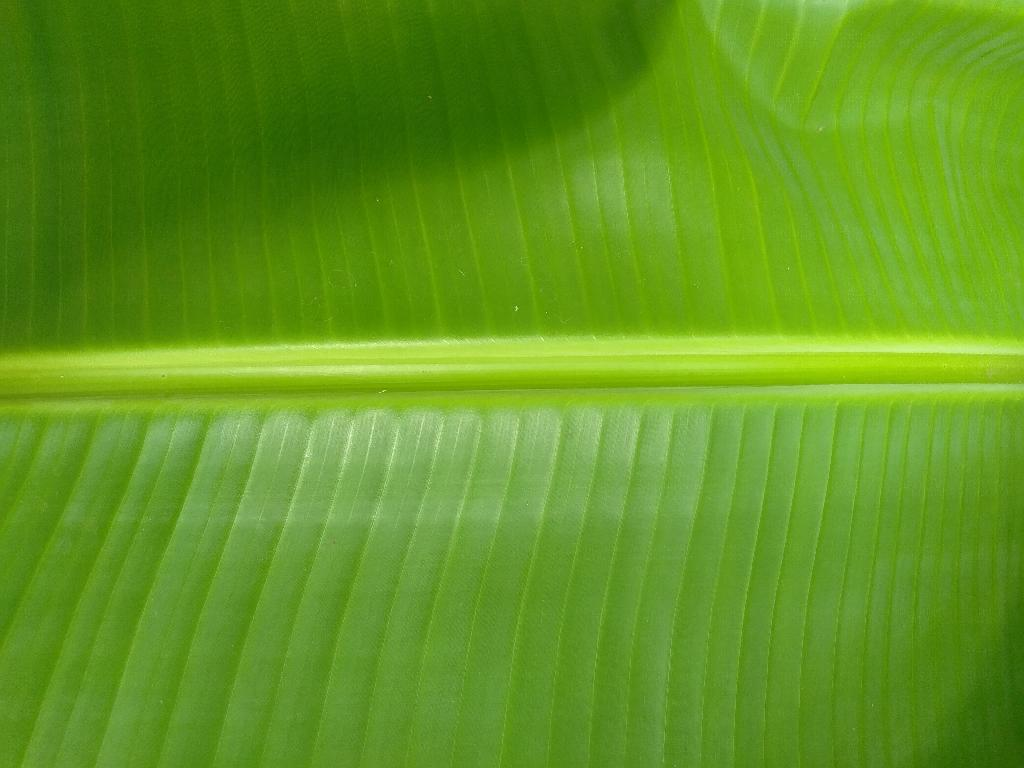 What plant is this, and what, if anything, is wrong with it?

banana, healthy
